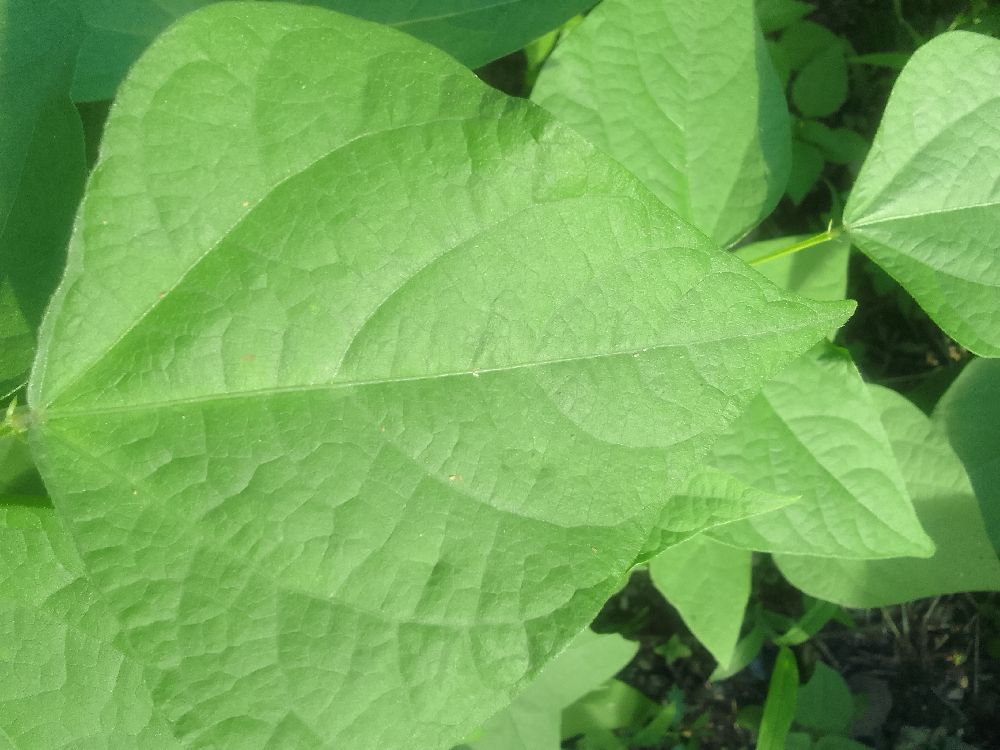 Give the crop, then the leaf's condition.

common bean, healthy
